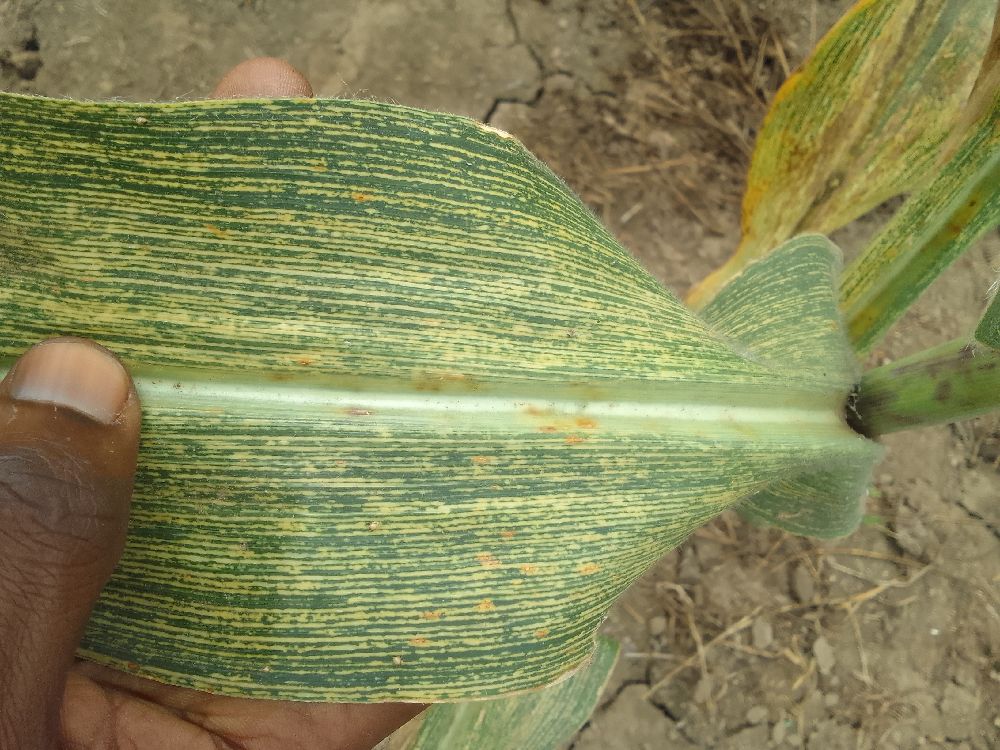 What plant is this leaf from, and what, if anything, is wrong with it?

maize, maize streak virus
